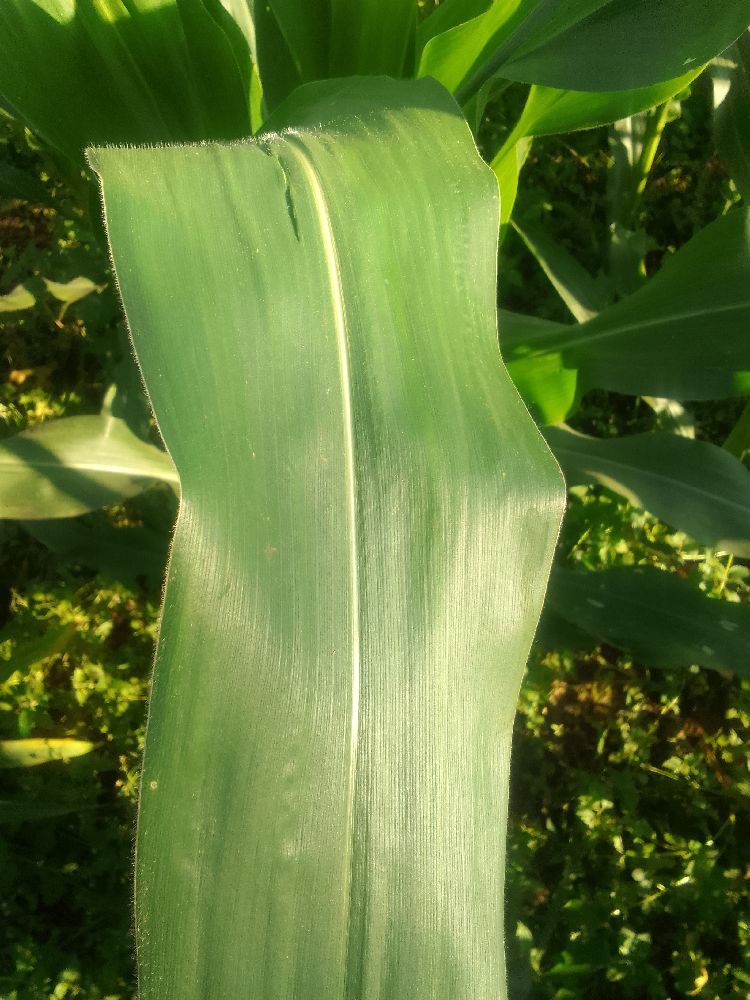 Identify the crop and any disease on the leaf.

maize, healthy
